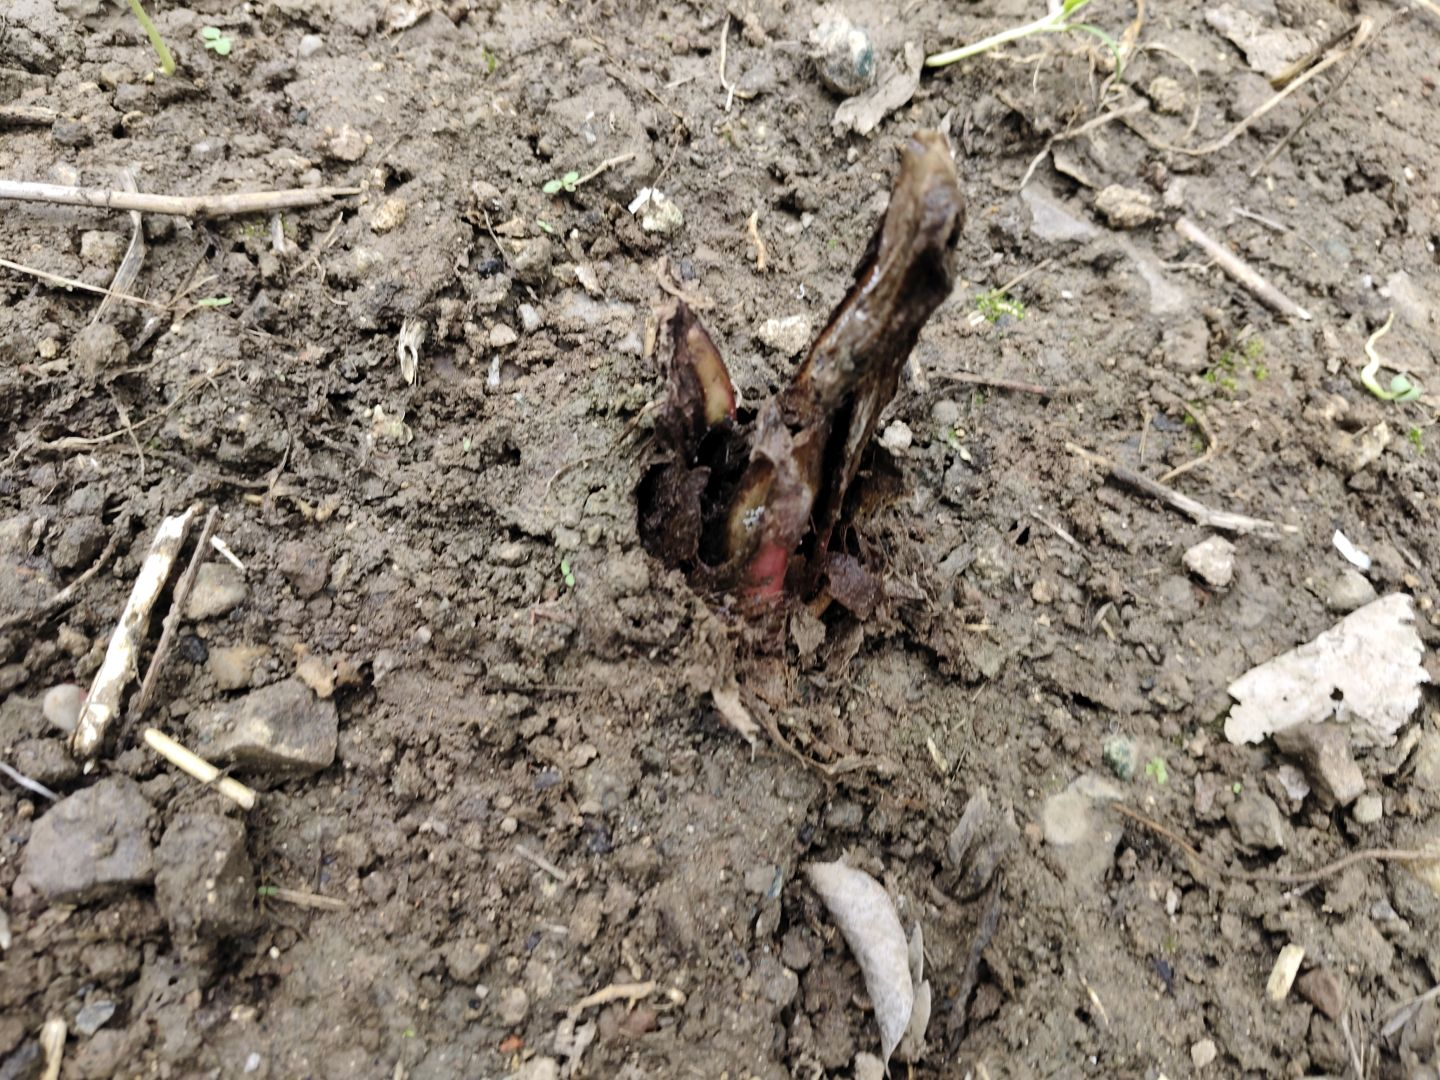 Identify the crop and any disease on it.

taro, root rot
